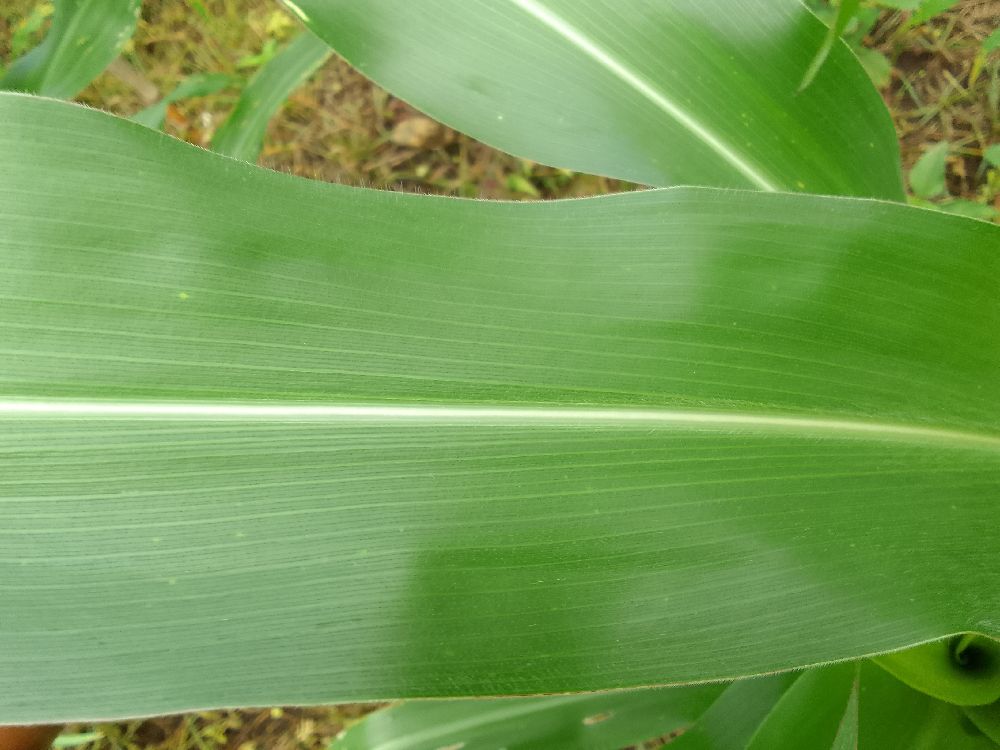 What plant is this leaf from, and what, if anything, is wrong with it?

maize, healthy
